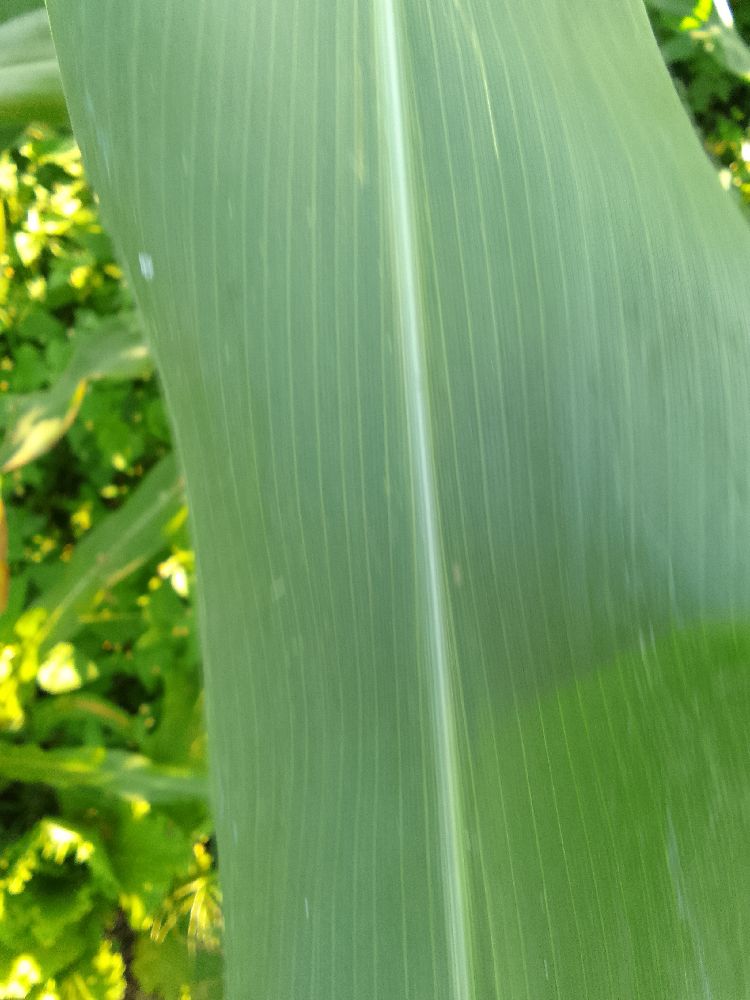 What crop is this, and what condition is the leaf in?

maize, healthy
